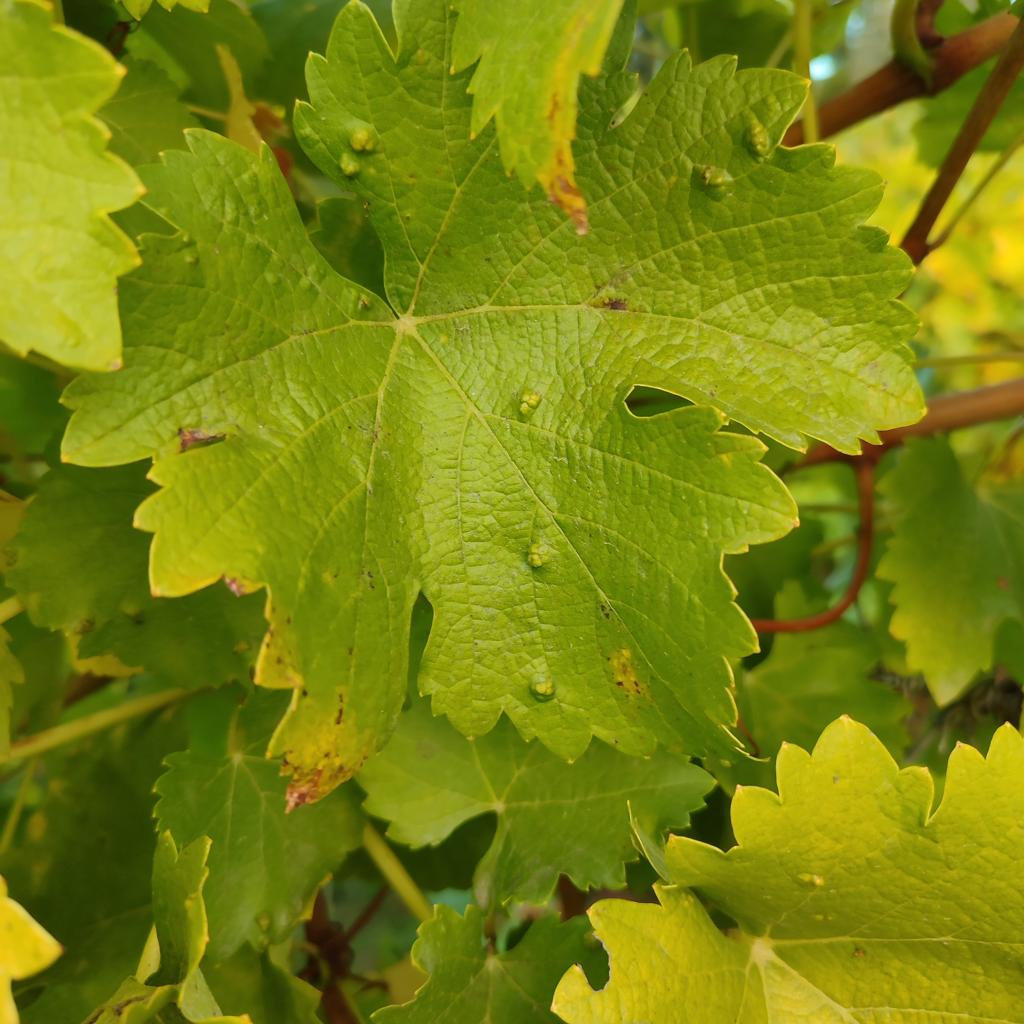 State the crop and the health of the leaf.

grapevine, erineum mite
